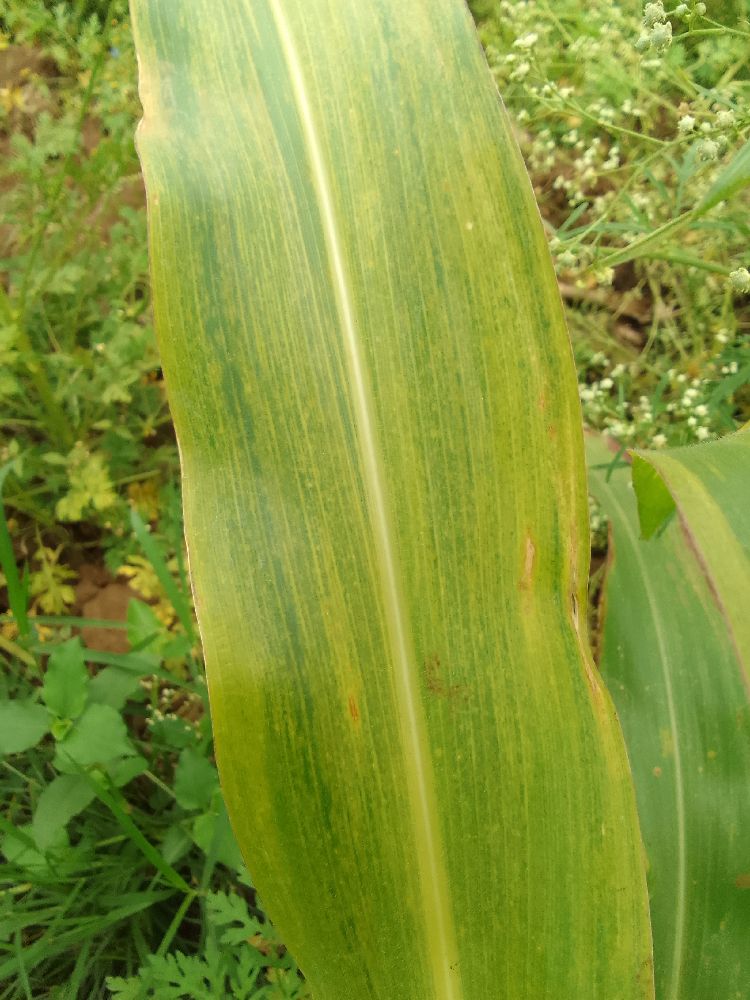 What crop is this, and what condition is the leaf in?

maize, maize lethal necrosis
